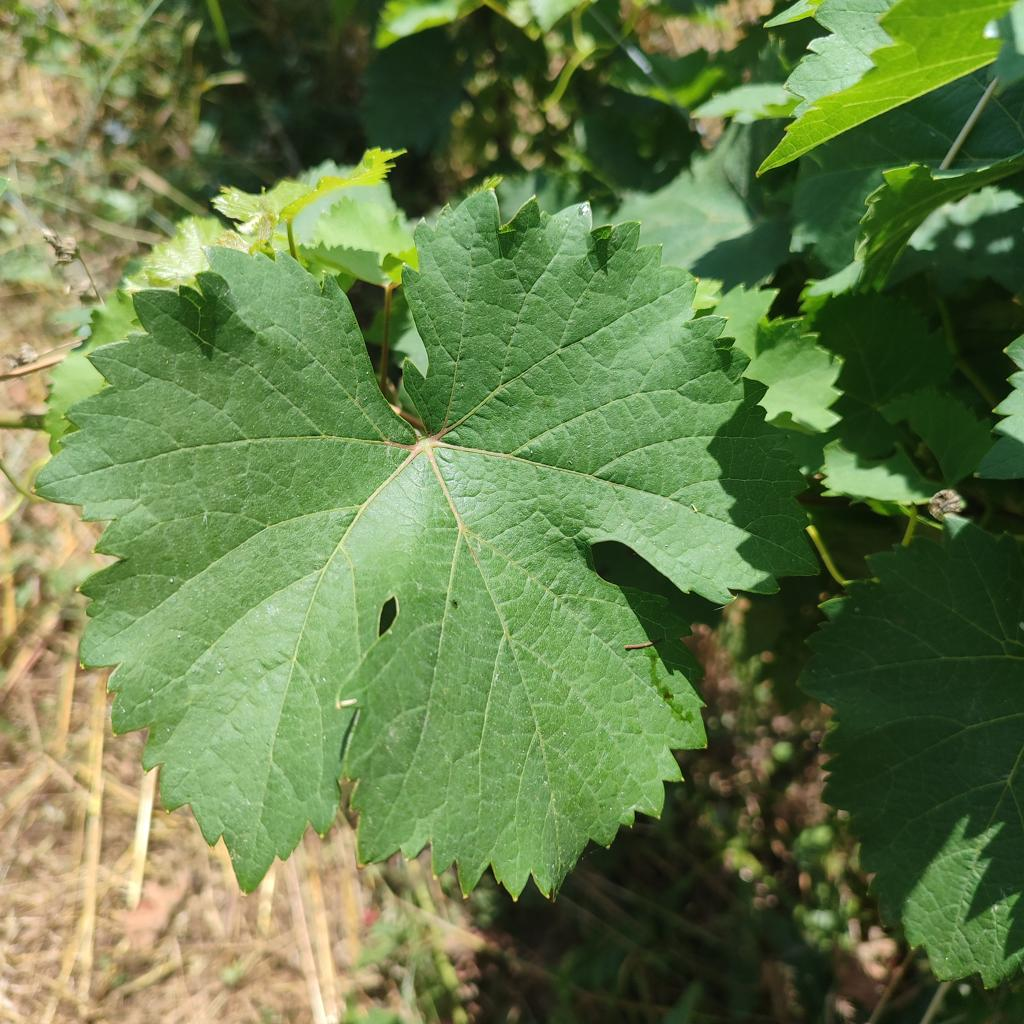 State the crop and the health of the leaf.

grapevine, healthy
